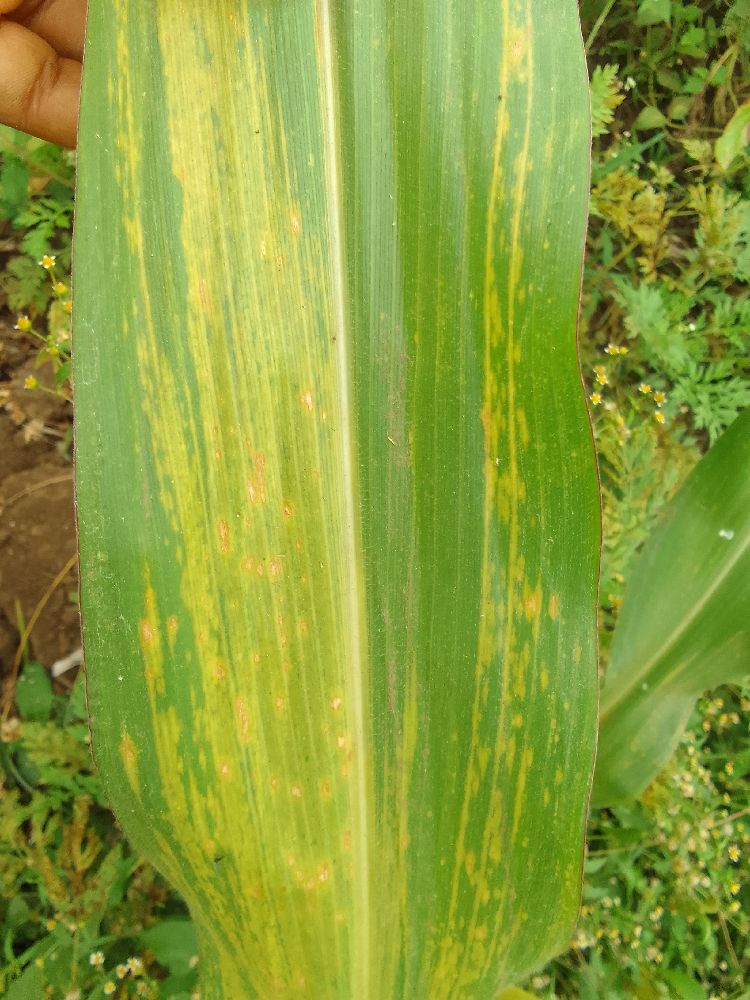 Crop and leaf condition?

maize, maize lethal necrosis
